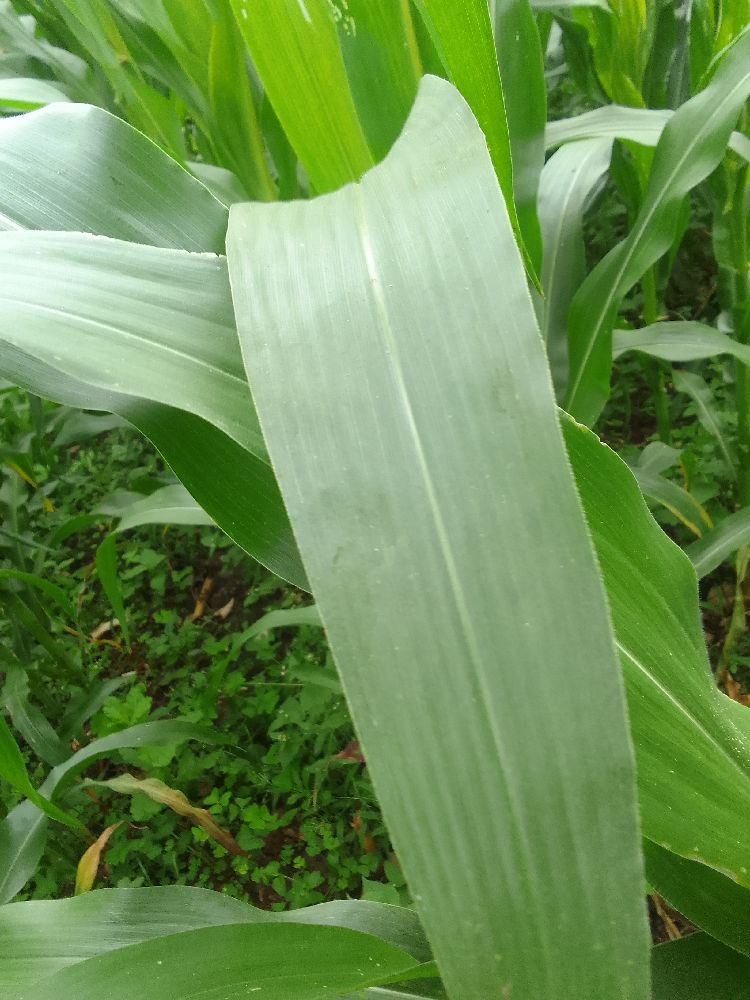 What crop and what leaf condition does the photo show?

maize, healthy
